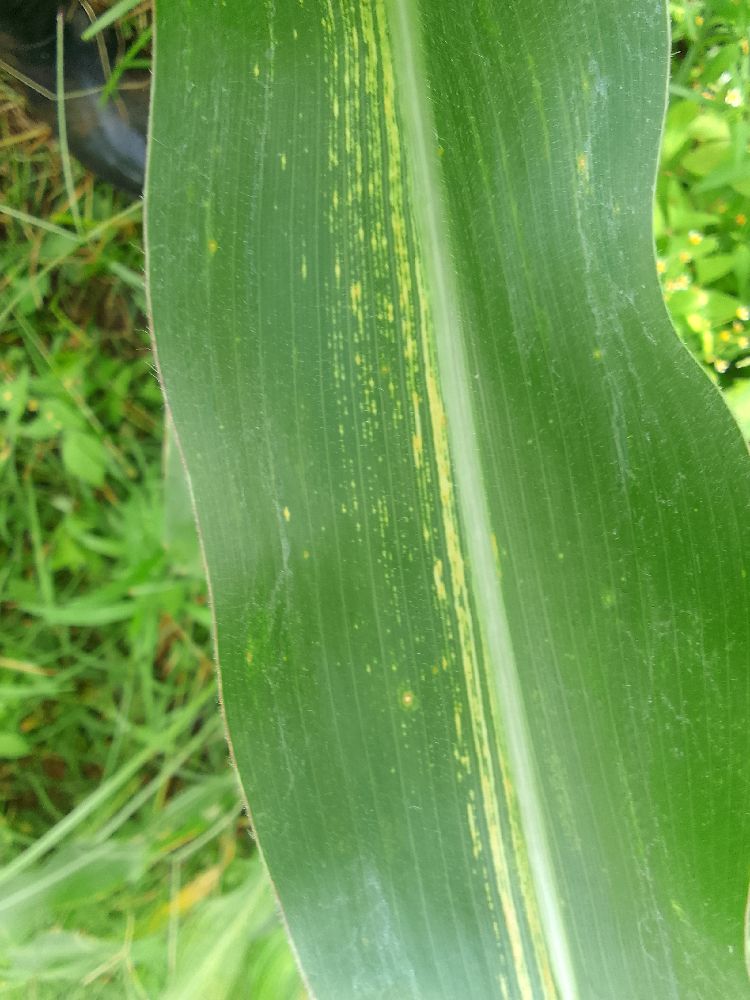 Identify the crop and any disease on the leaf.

maize, maize streak virus
